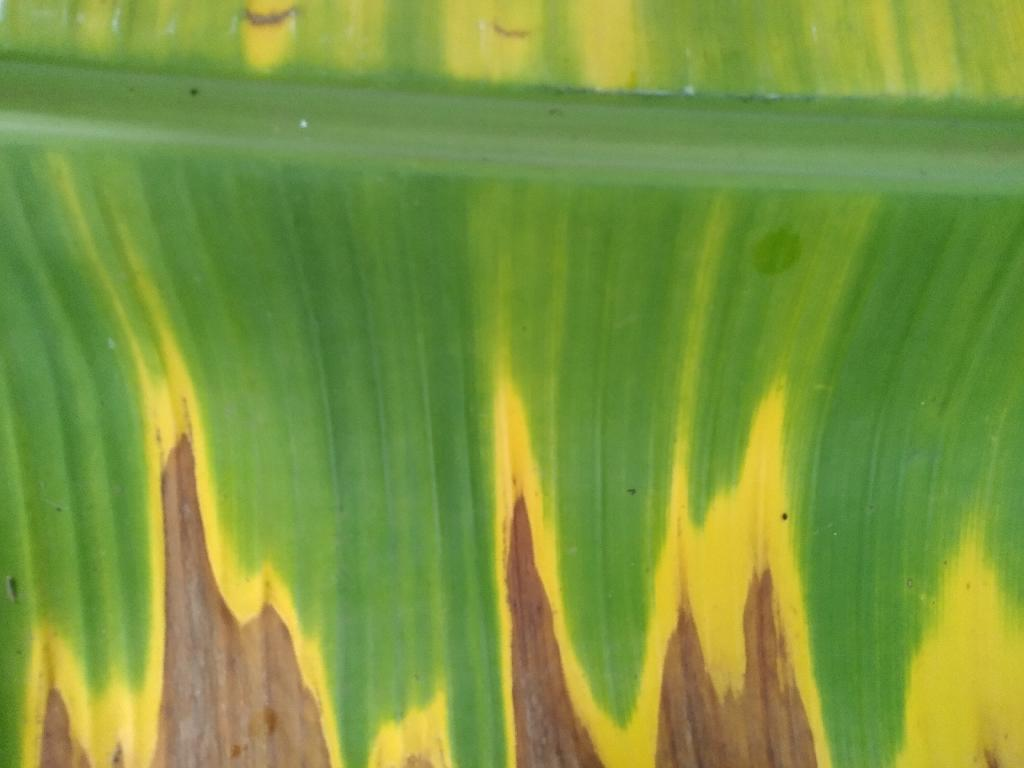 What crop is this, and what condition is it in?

banana, fusarium wilt race 1
